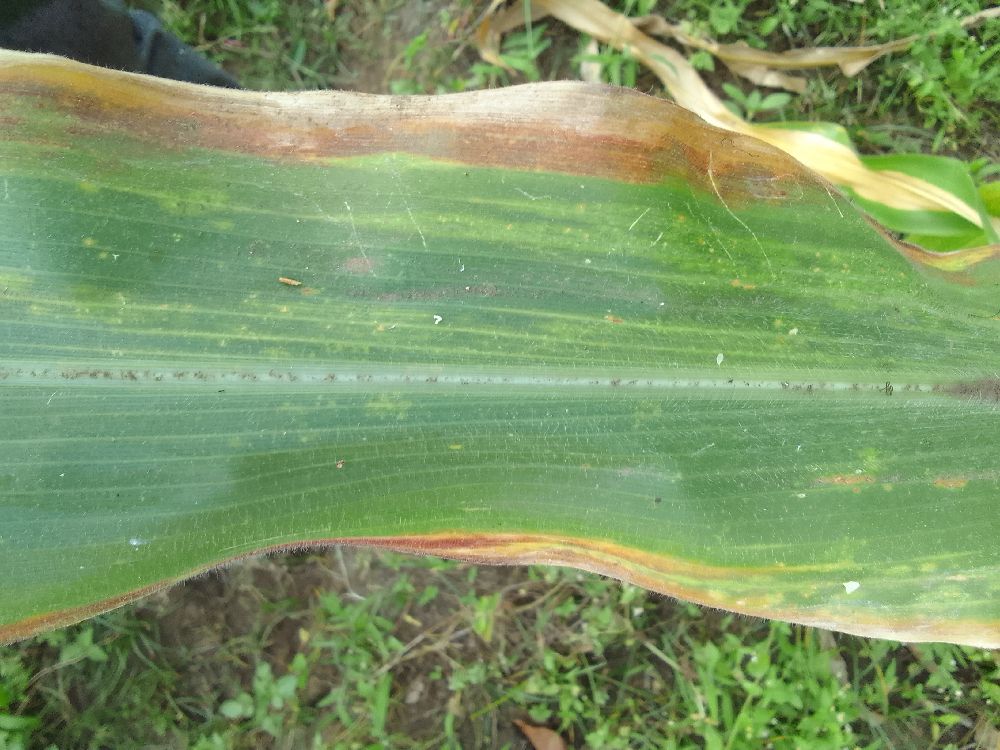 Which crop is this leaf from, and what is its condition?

maize, maize lethal necrosis
